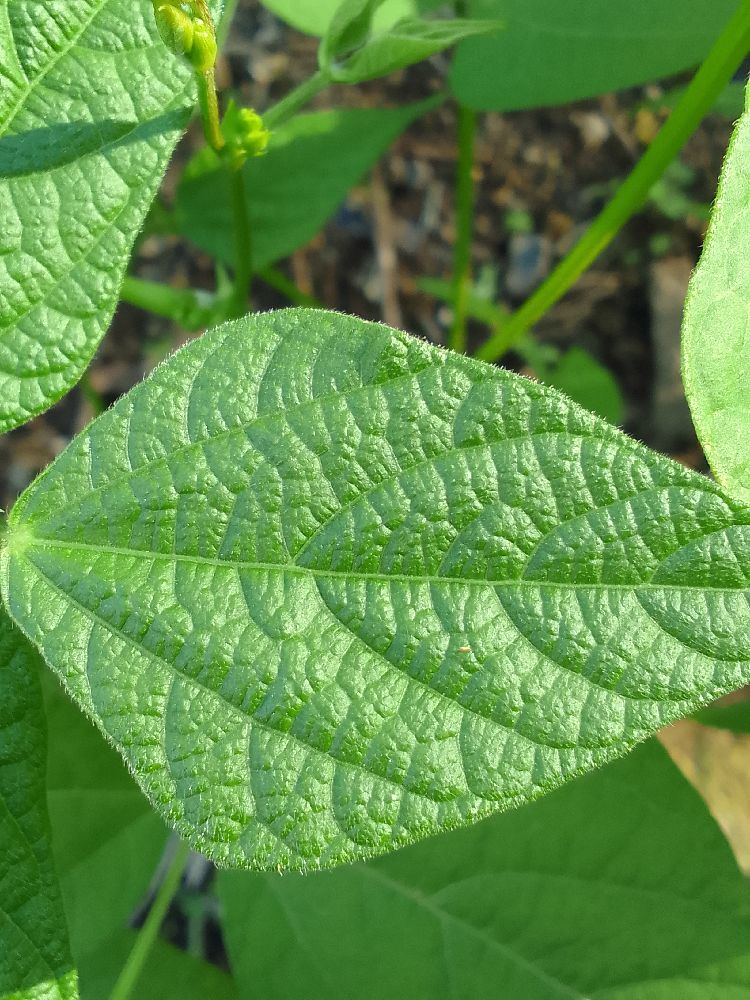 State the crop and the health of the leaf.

common bean, healthy
